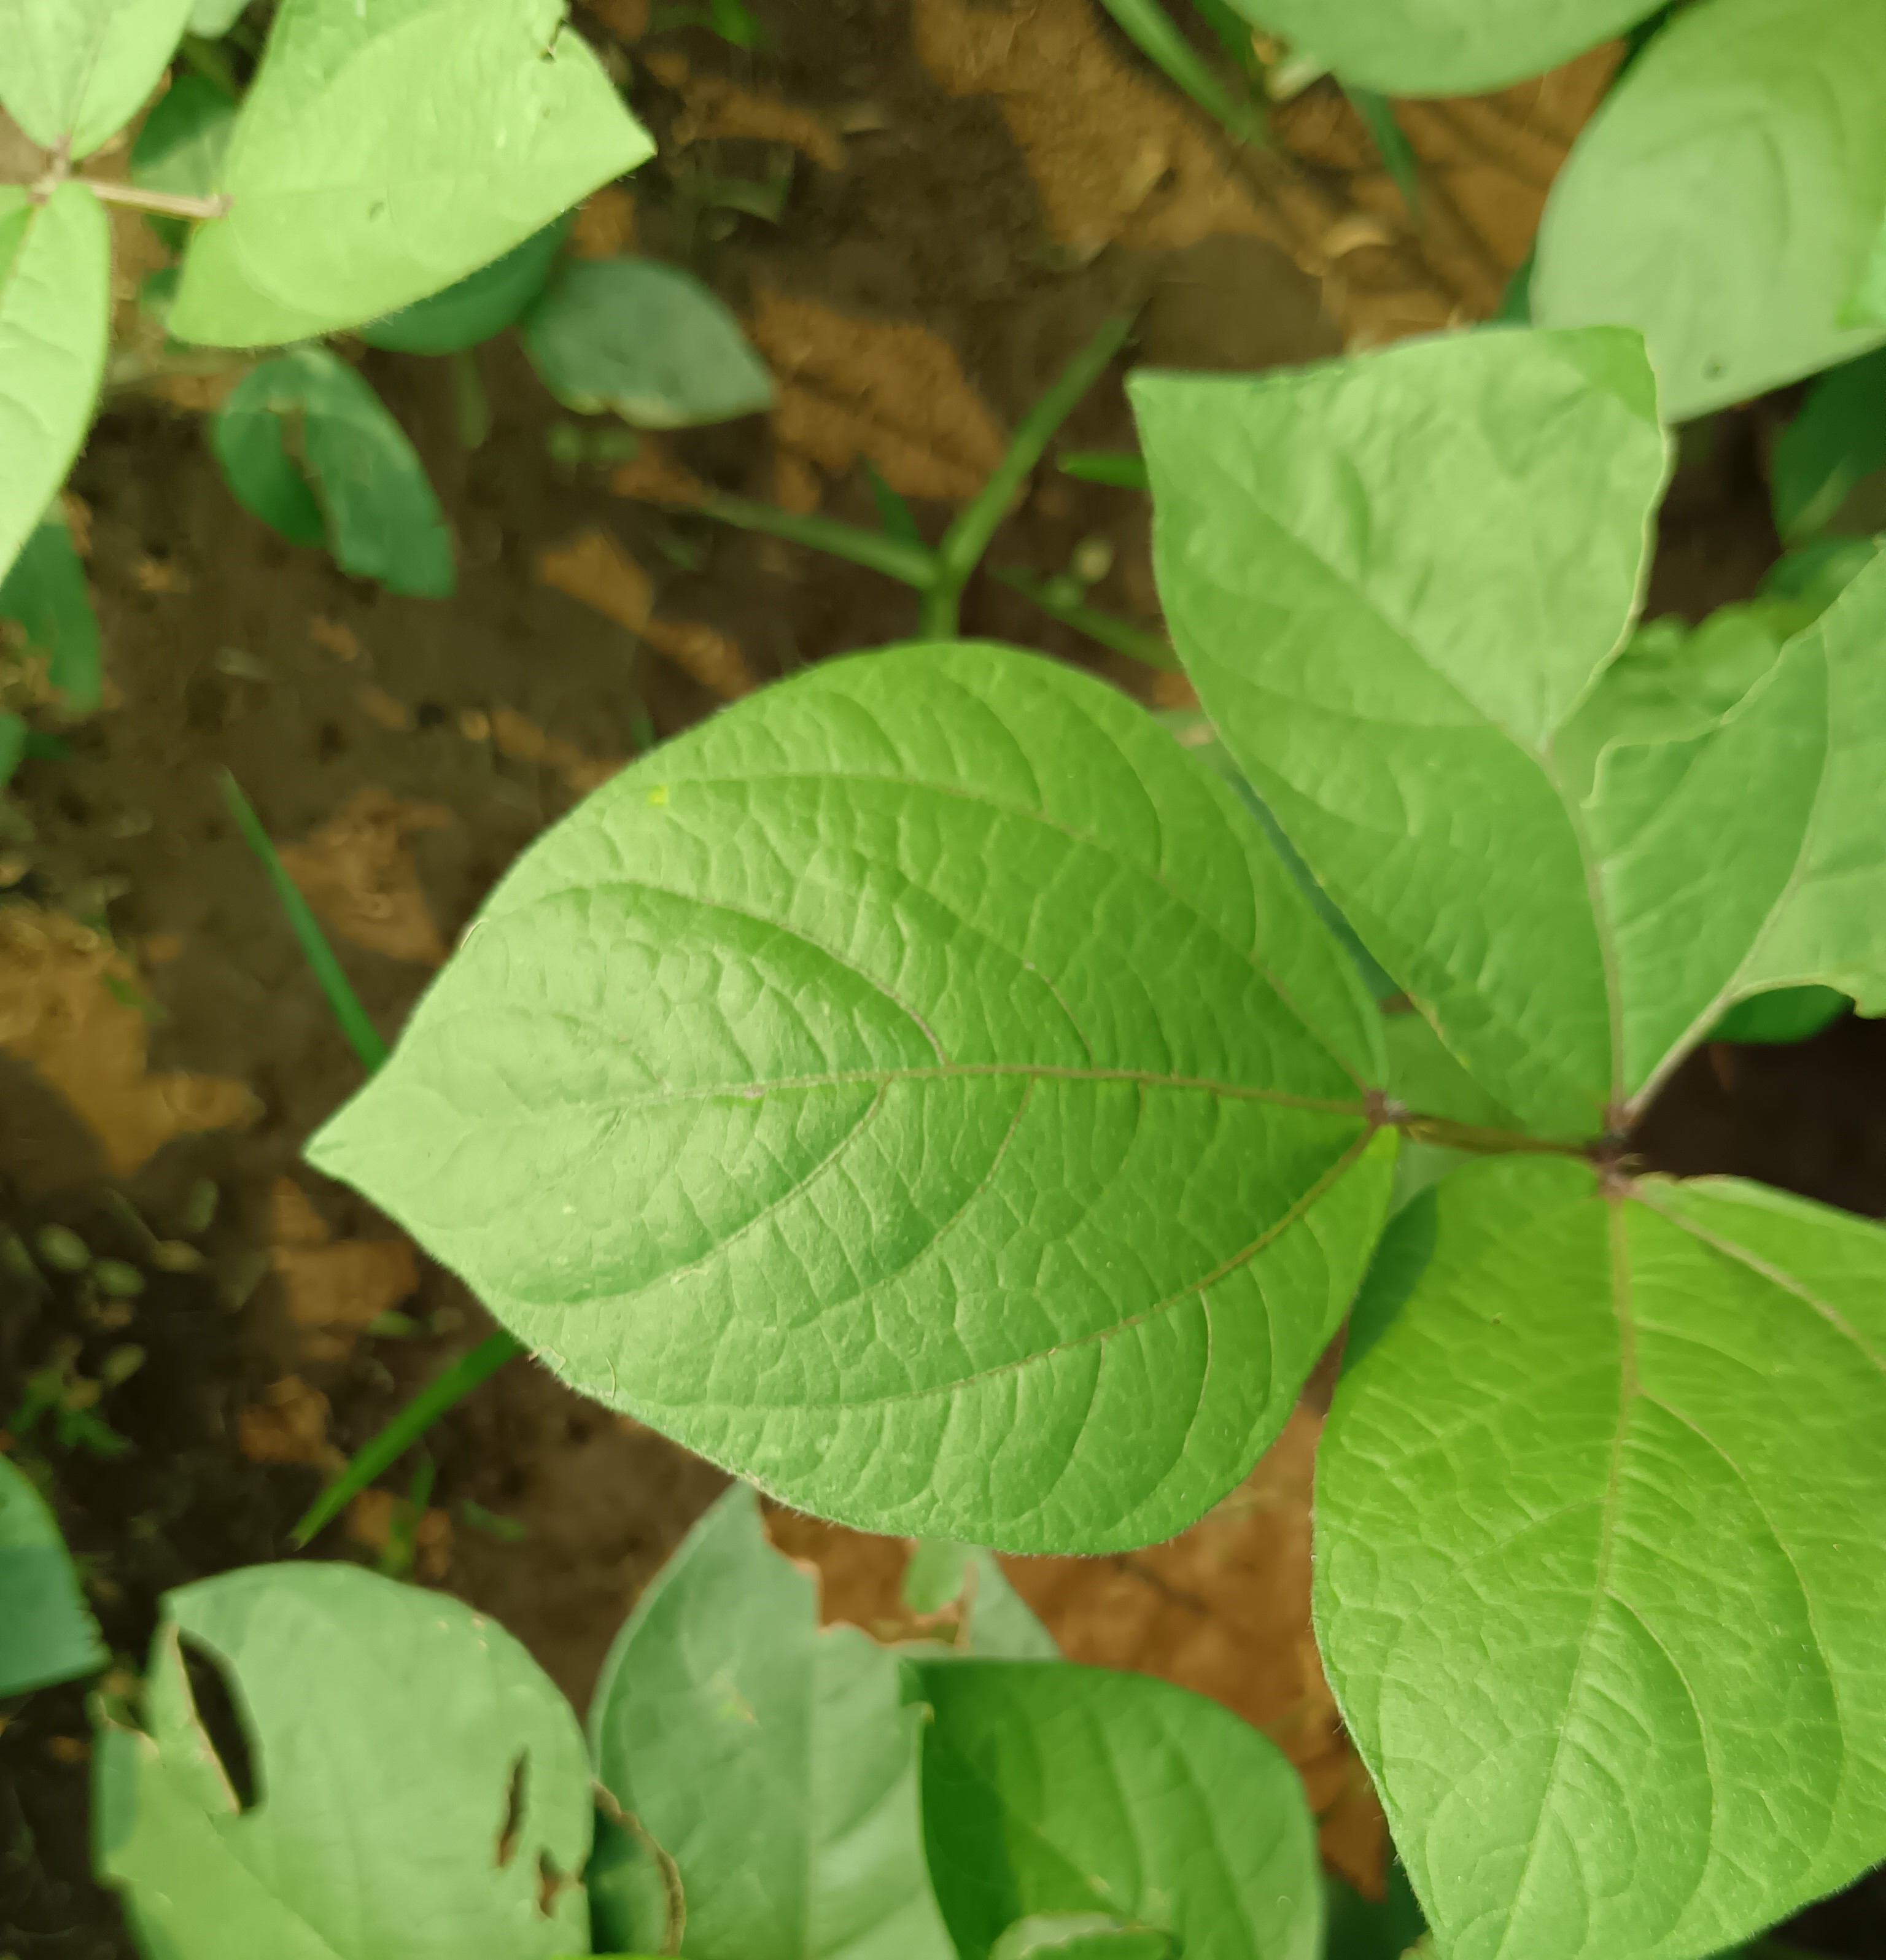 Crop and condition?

mungbean, healthy
